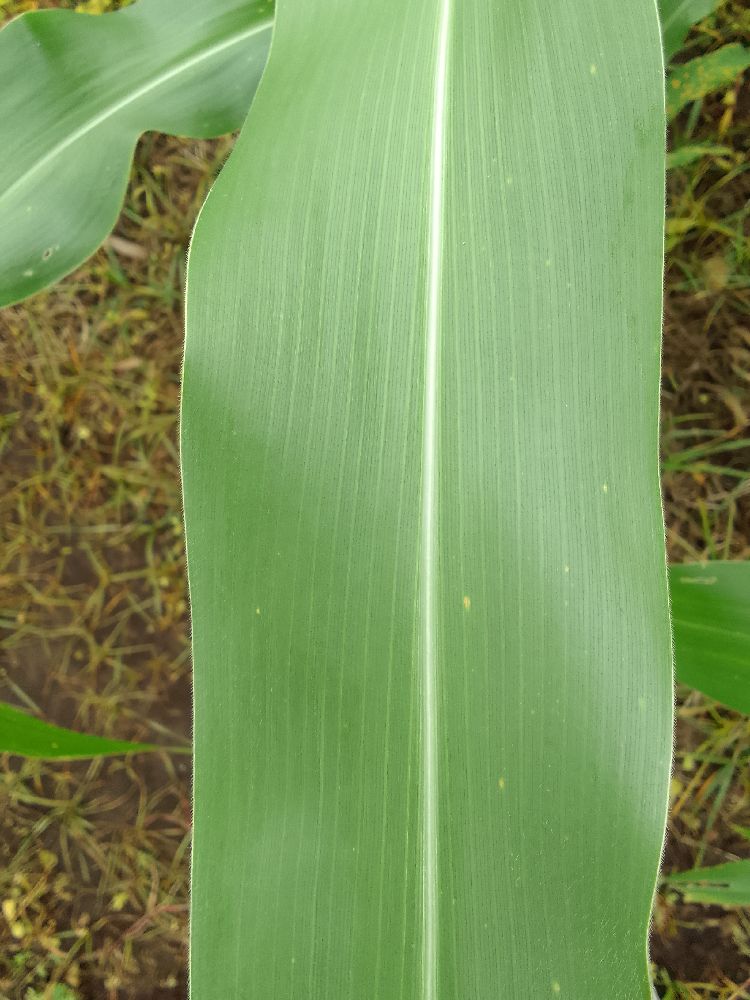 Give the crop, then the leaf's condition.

maize, healthy
